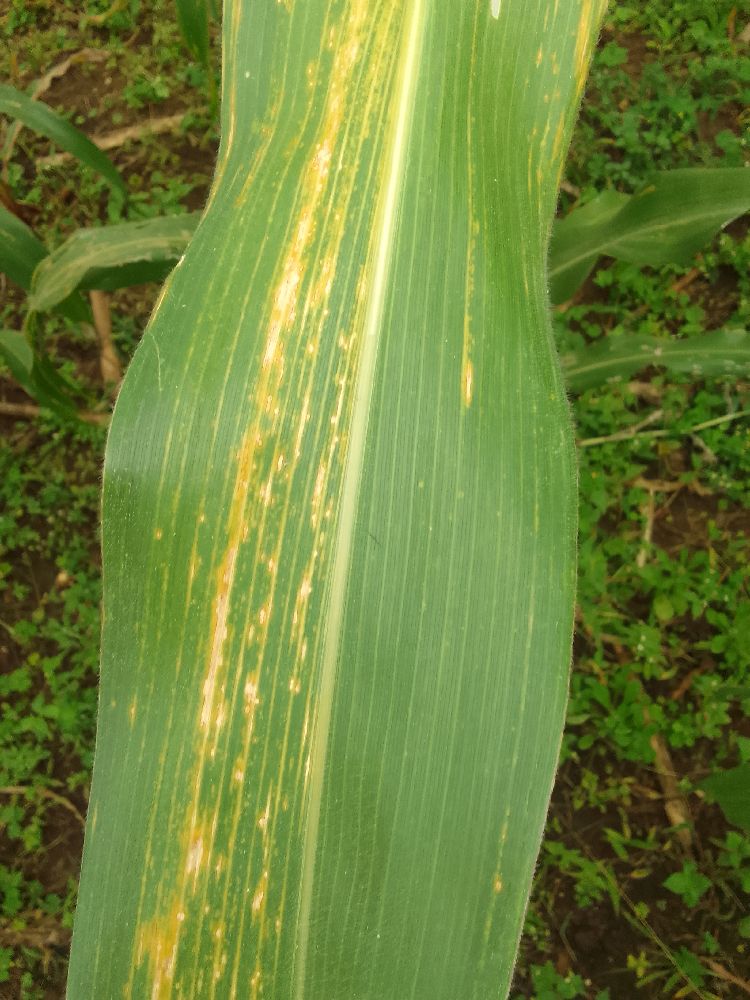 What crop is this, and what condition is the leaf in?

maize, maize lethal necrosis
